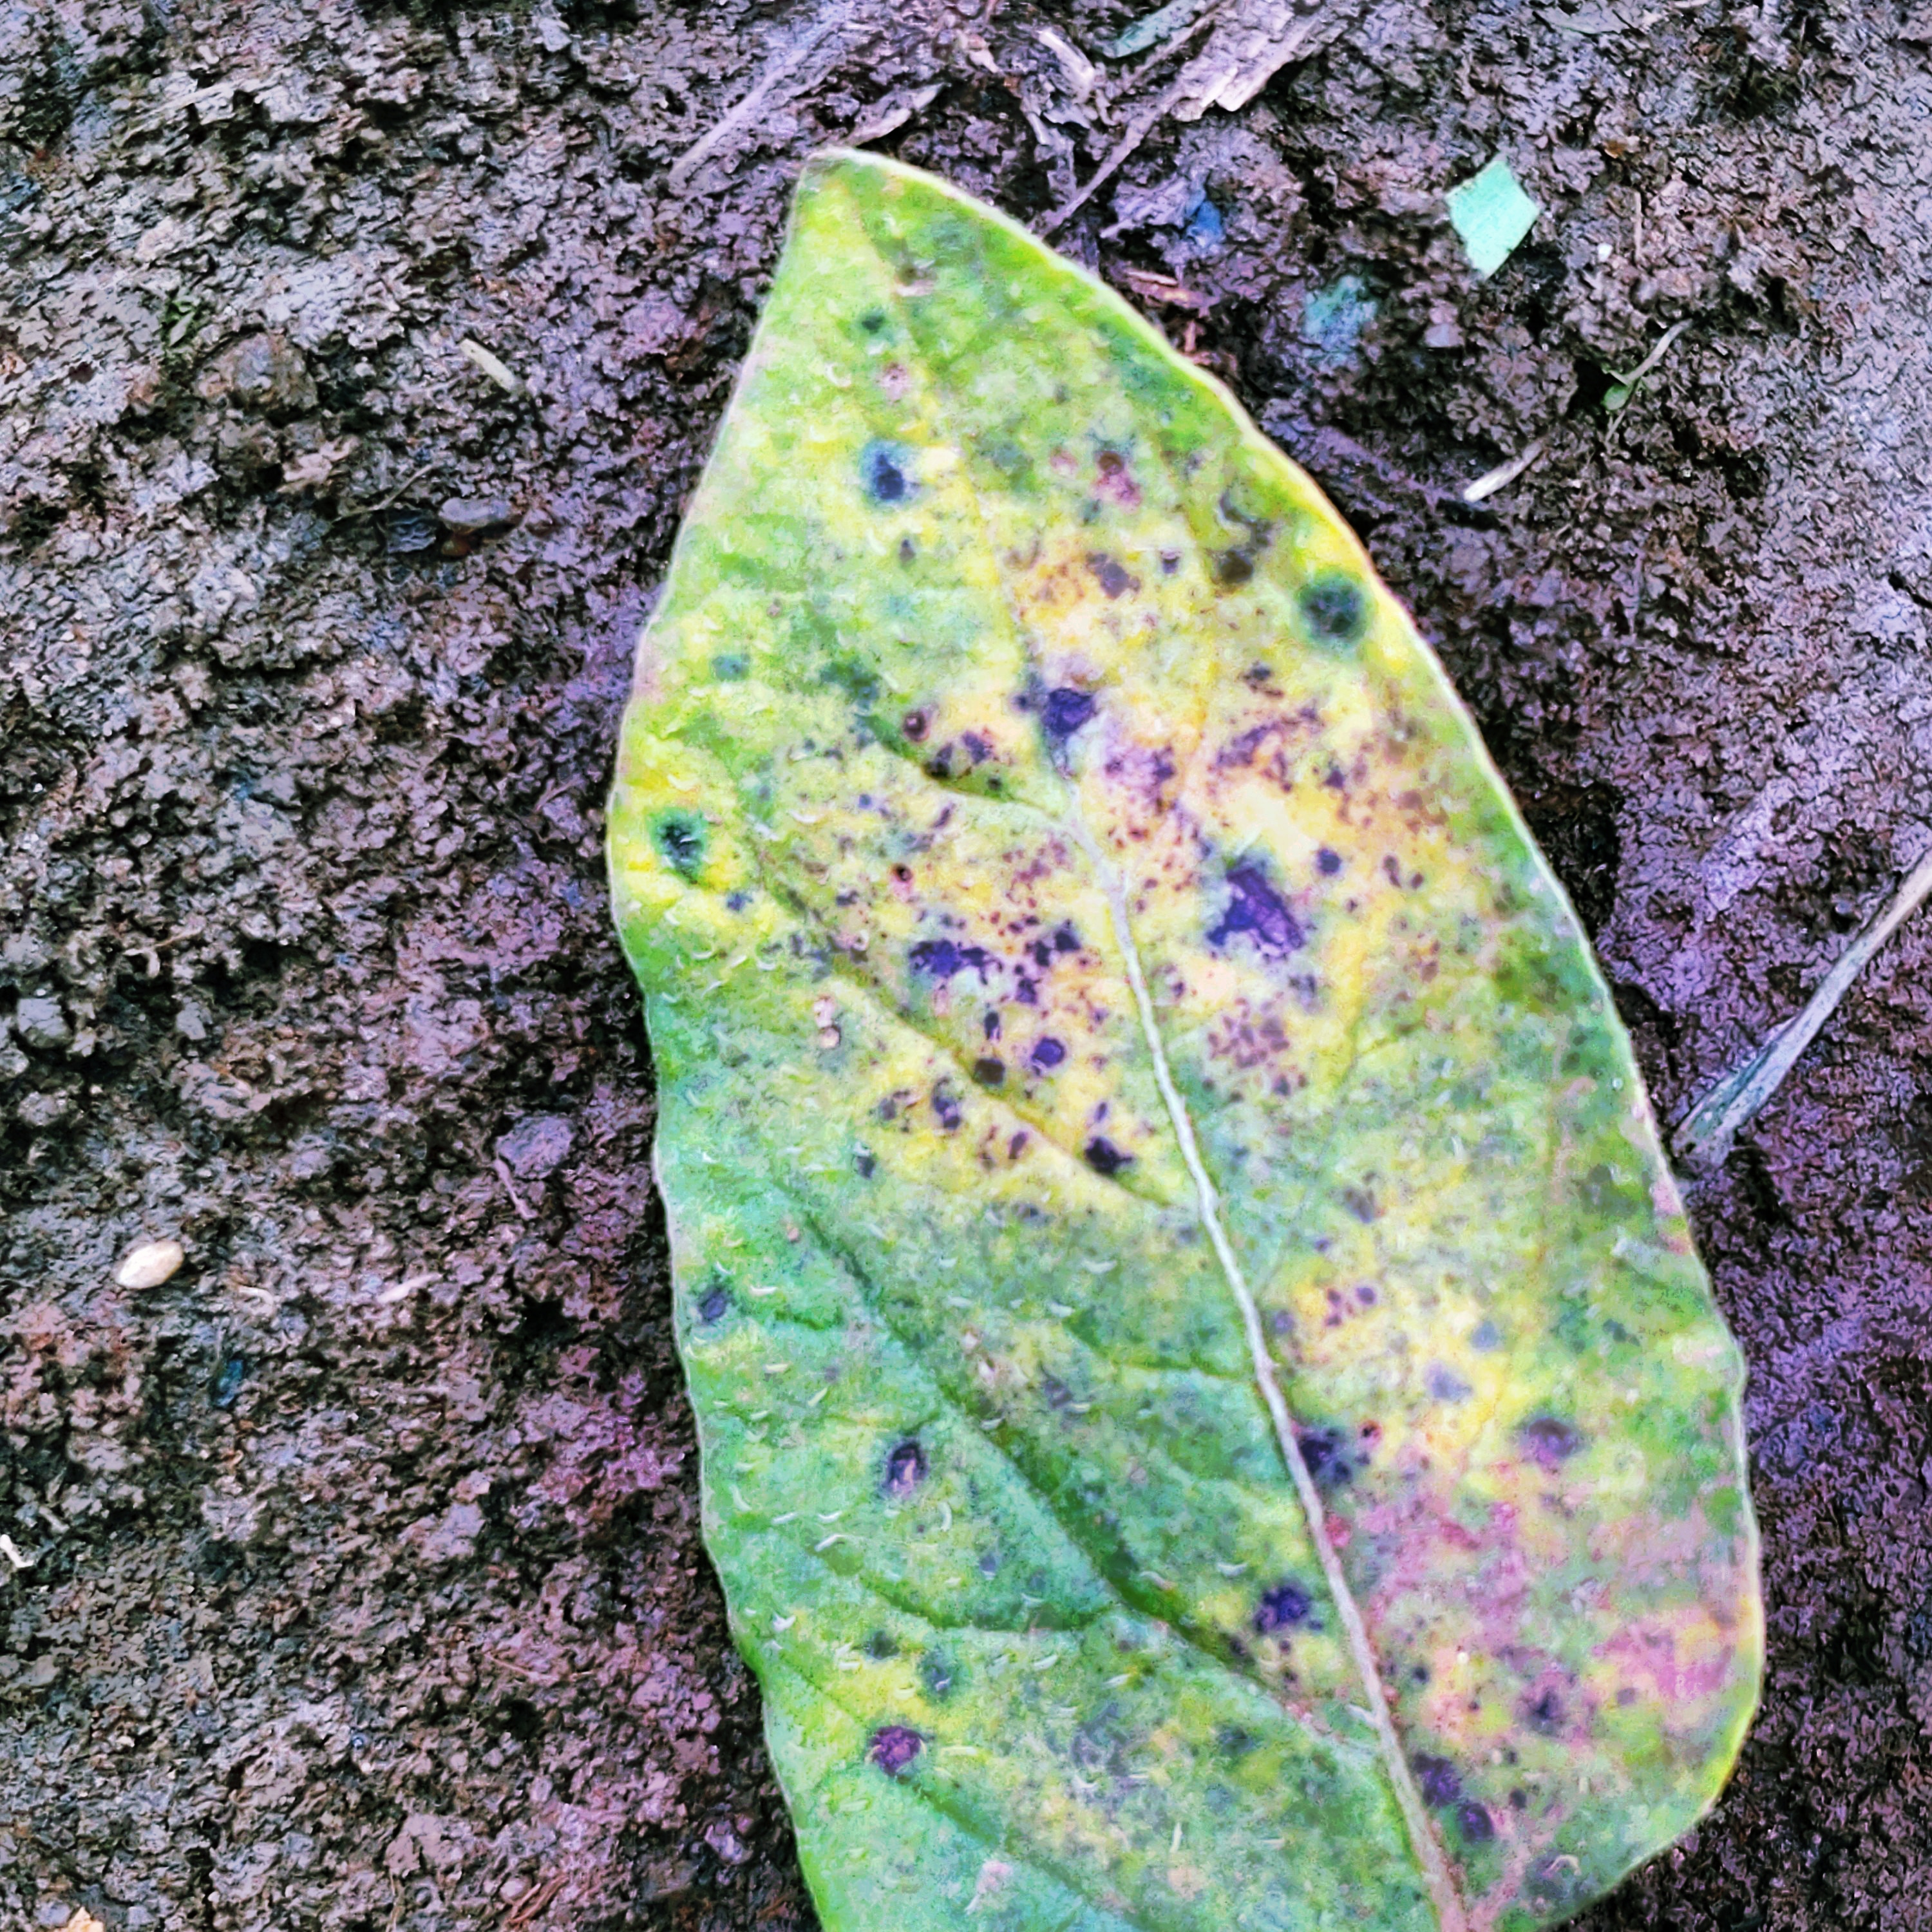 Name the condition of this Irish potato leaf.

late blight
